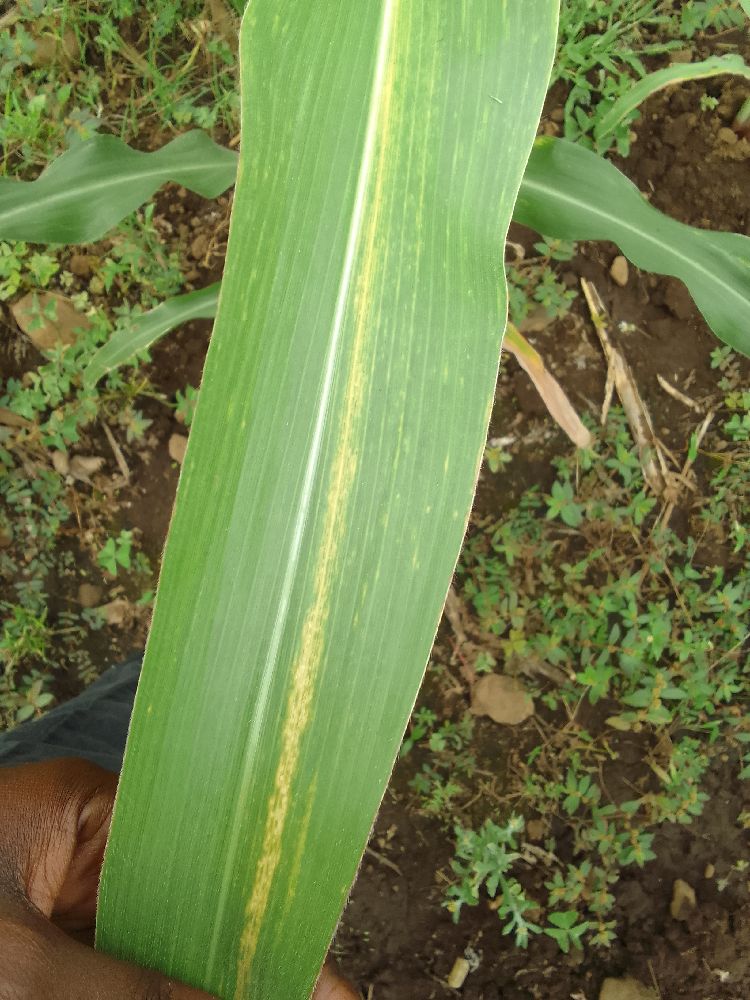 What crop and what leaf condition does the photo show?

maize, maize lethal necrosis
